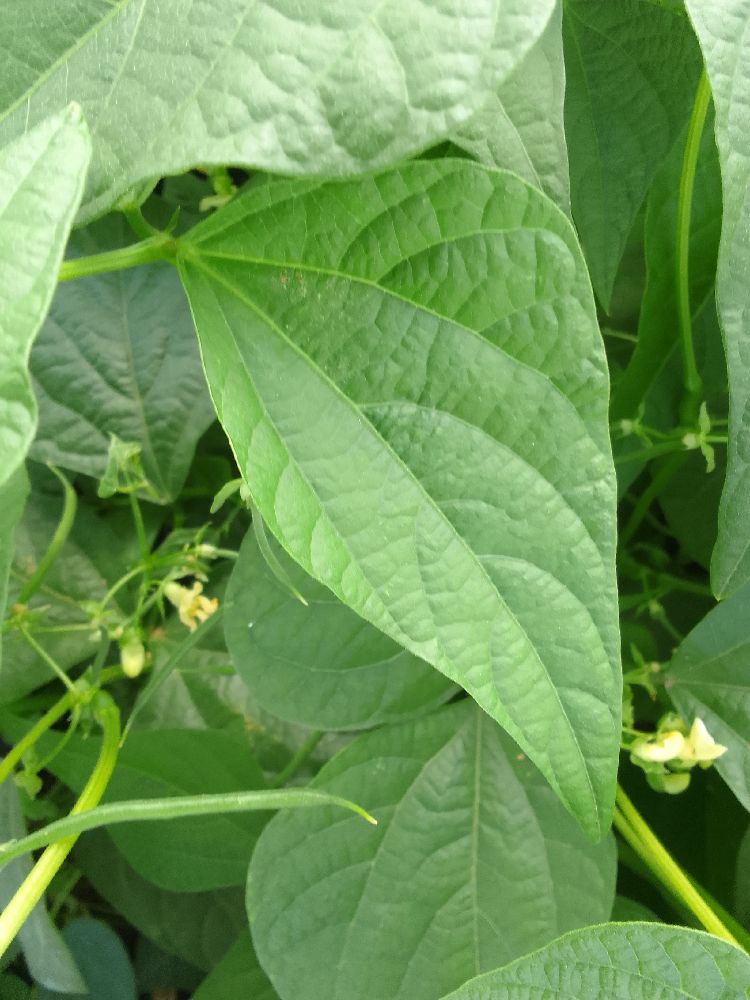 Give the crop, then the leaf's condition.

common bean, healthy
